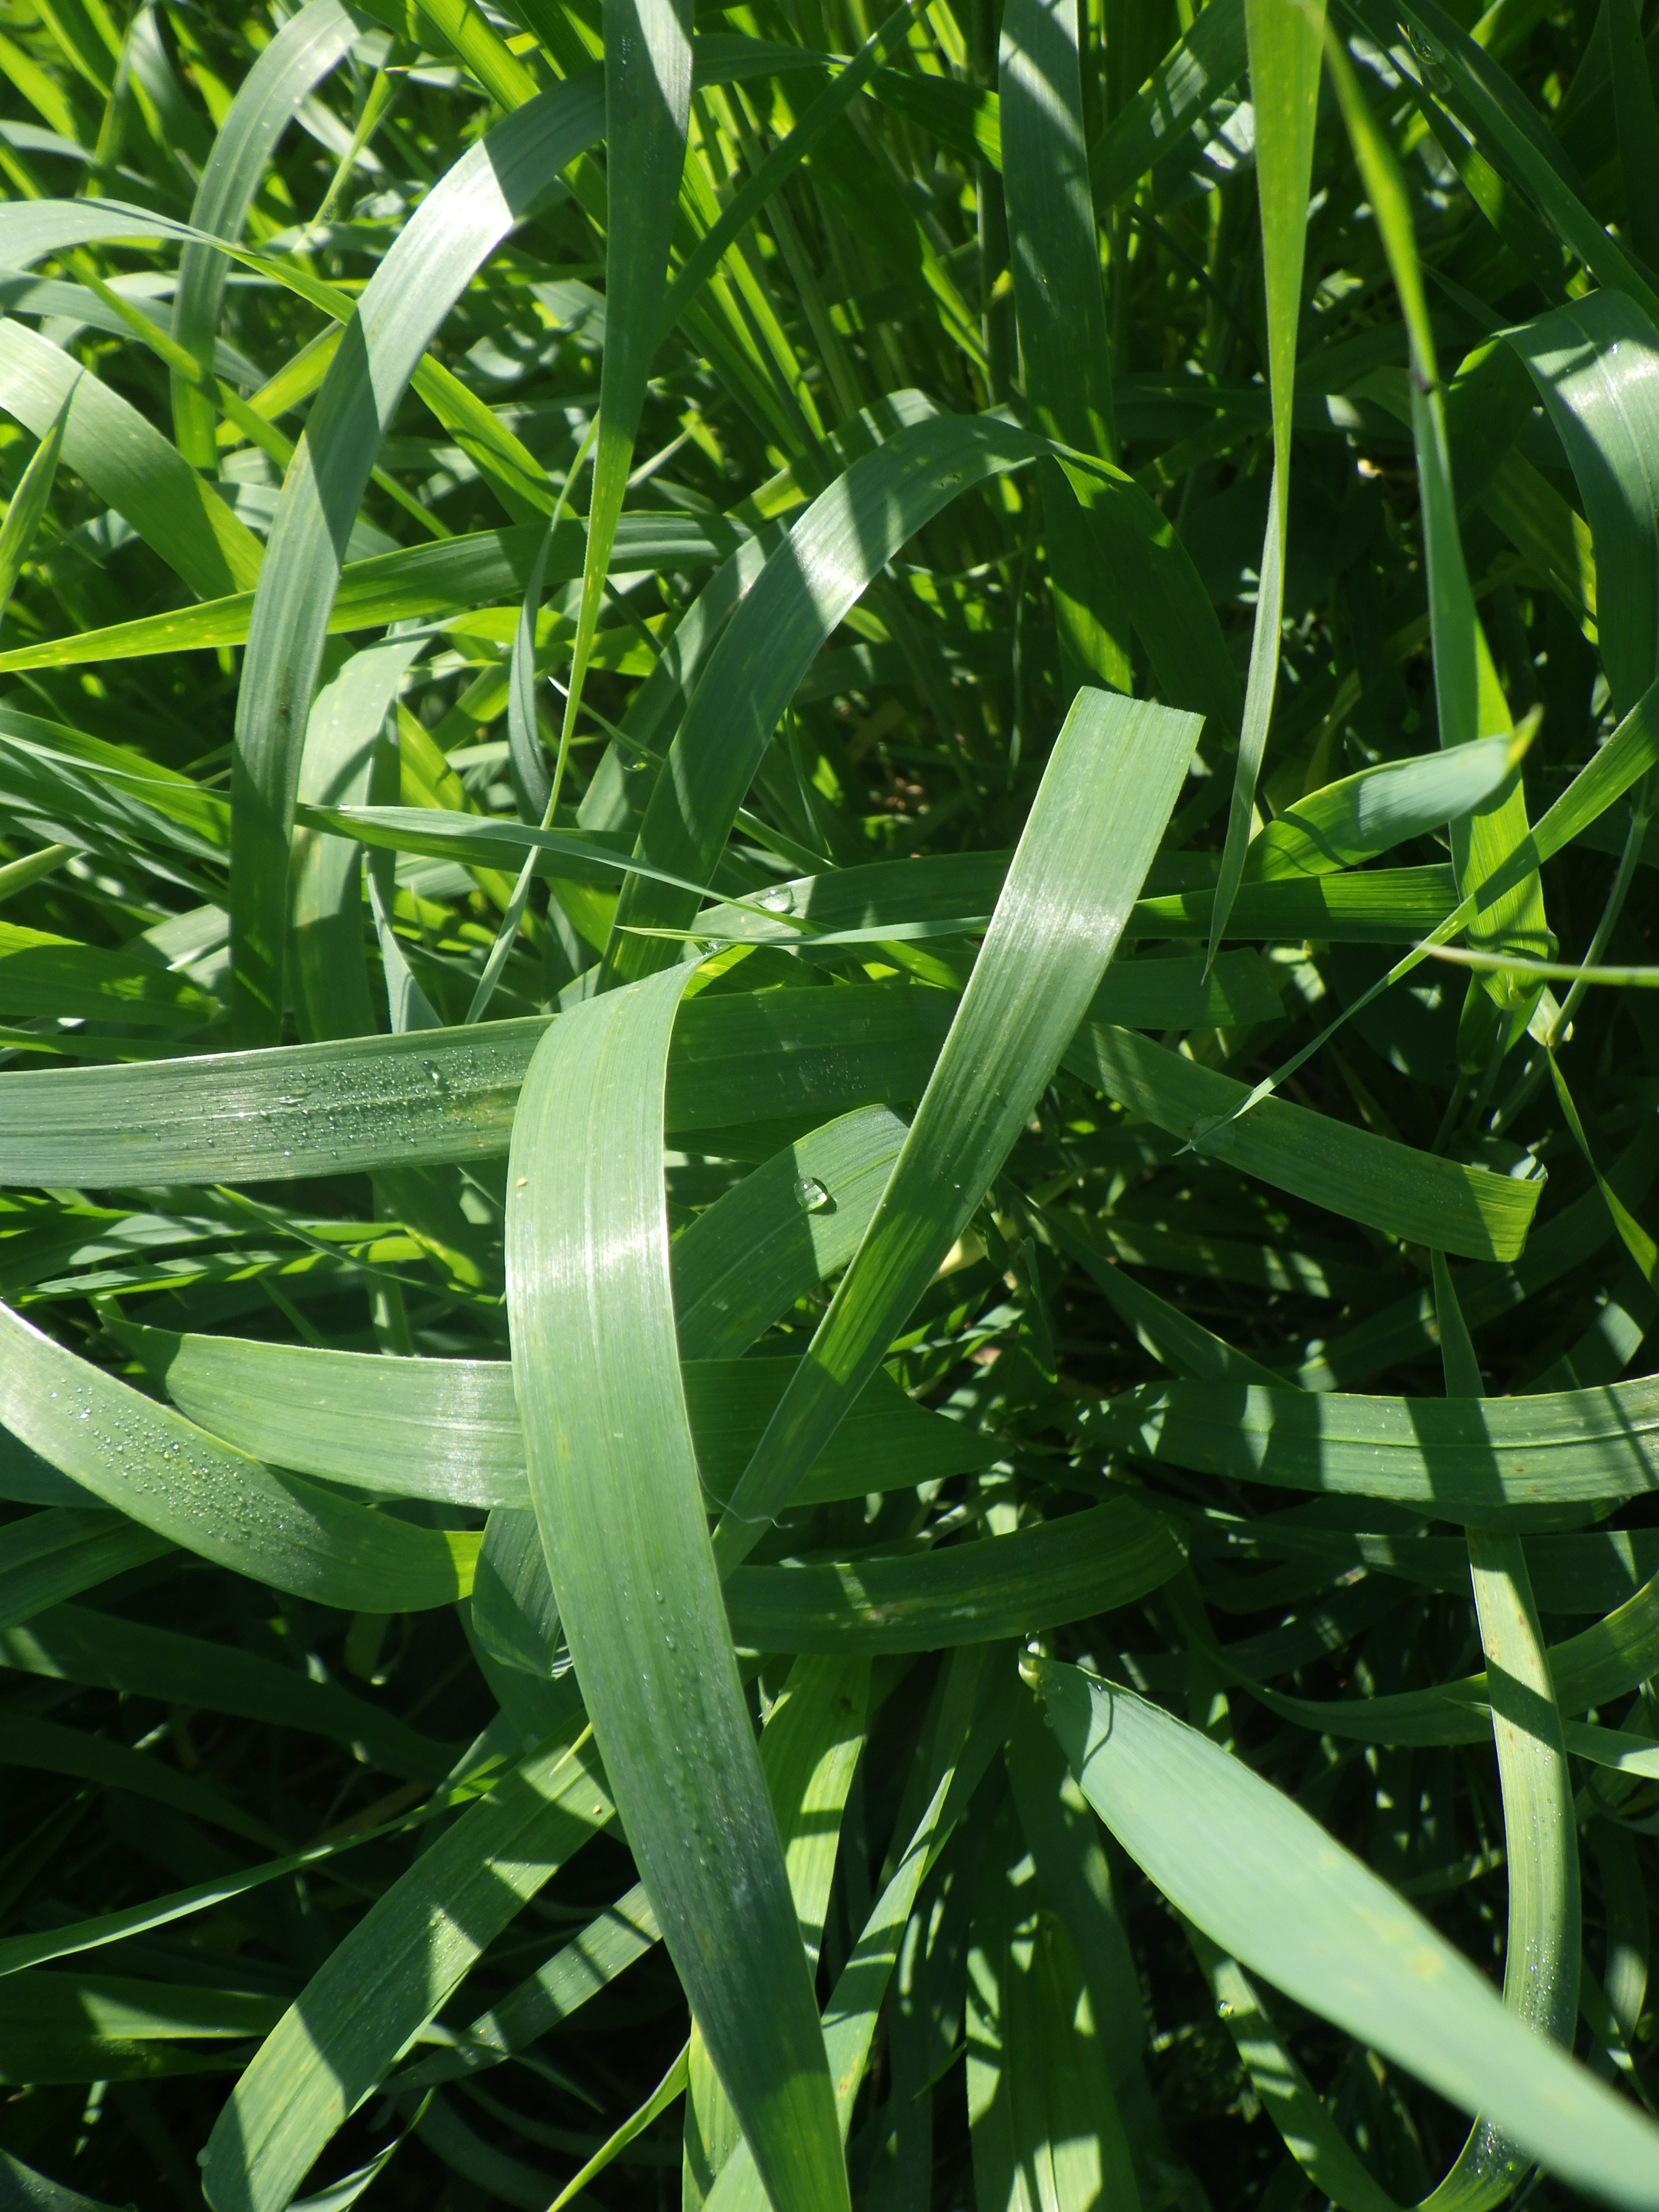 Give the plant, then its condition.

emmer, aphids
